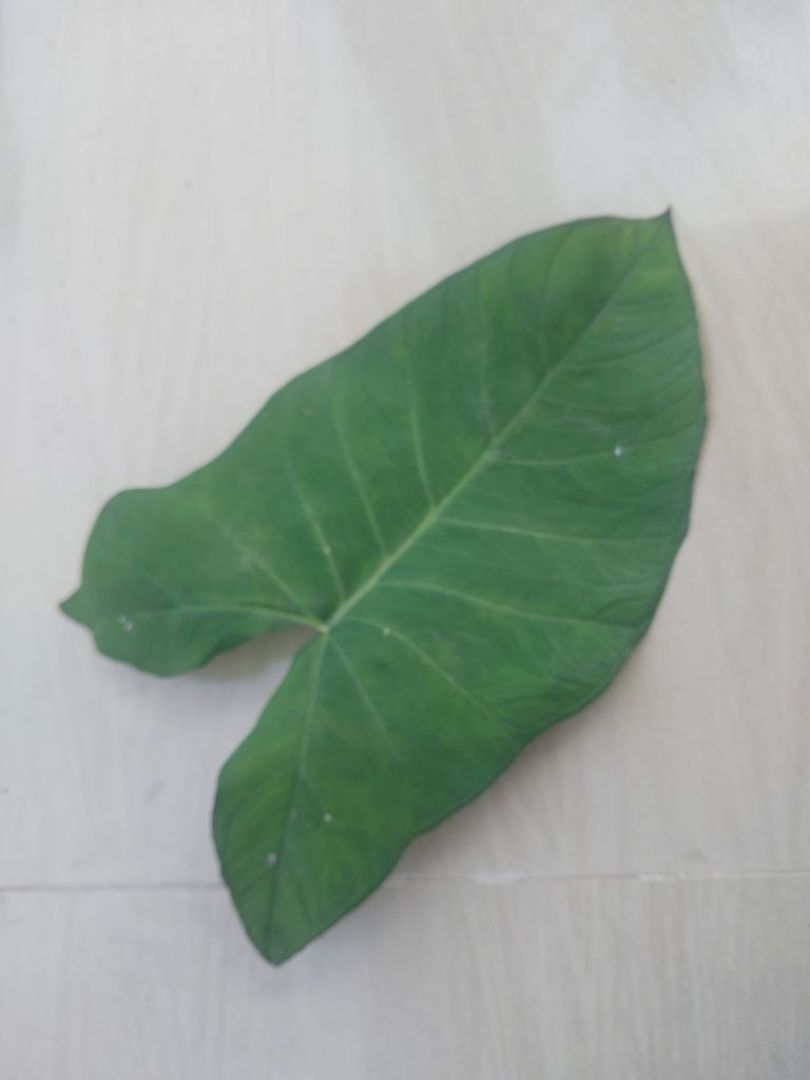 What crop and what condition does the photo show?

taro, healthy
